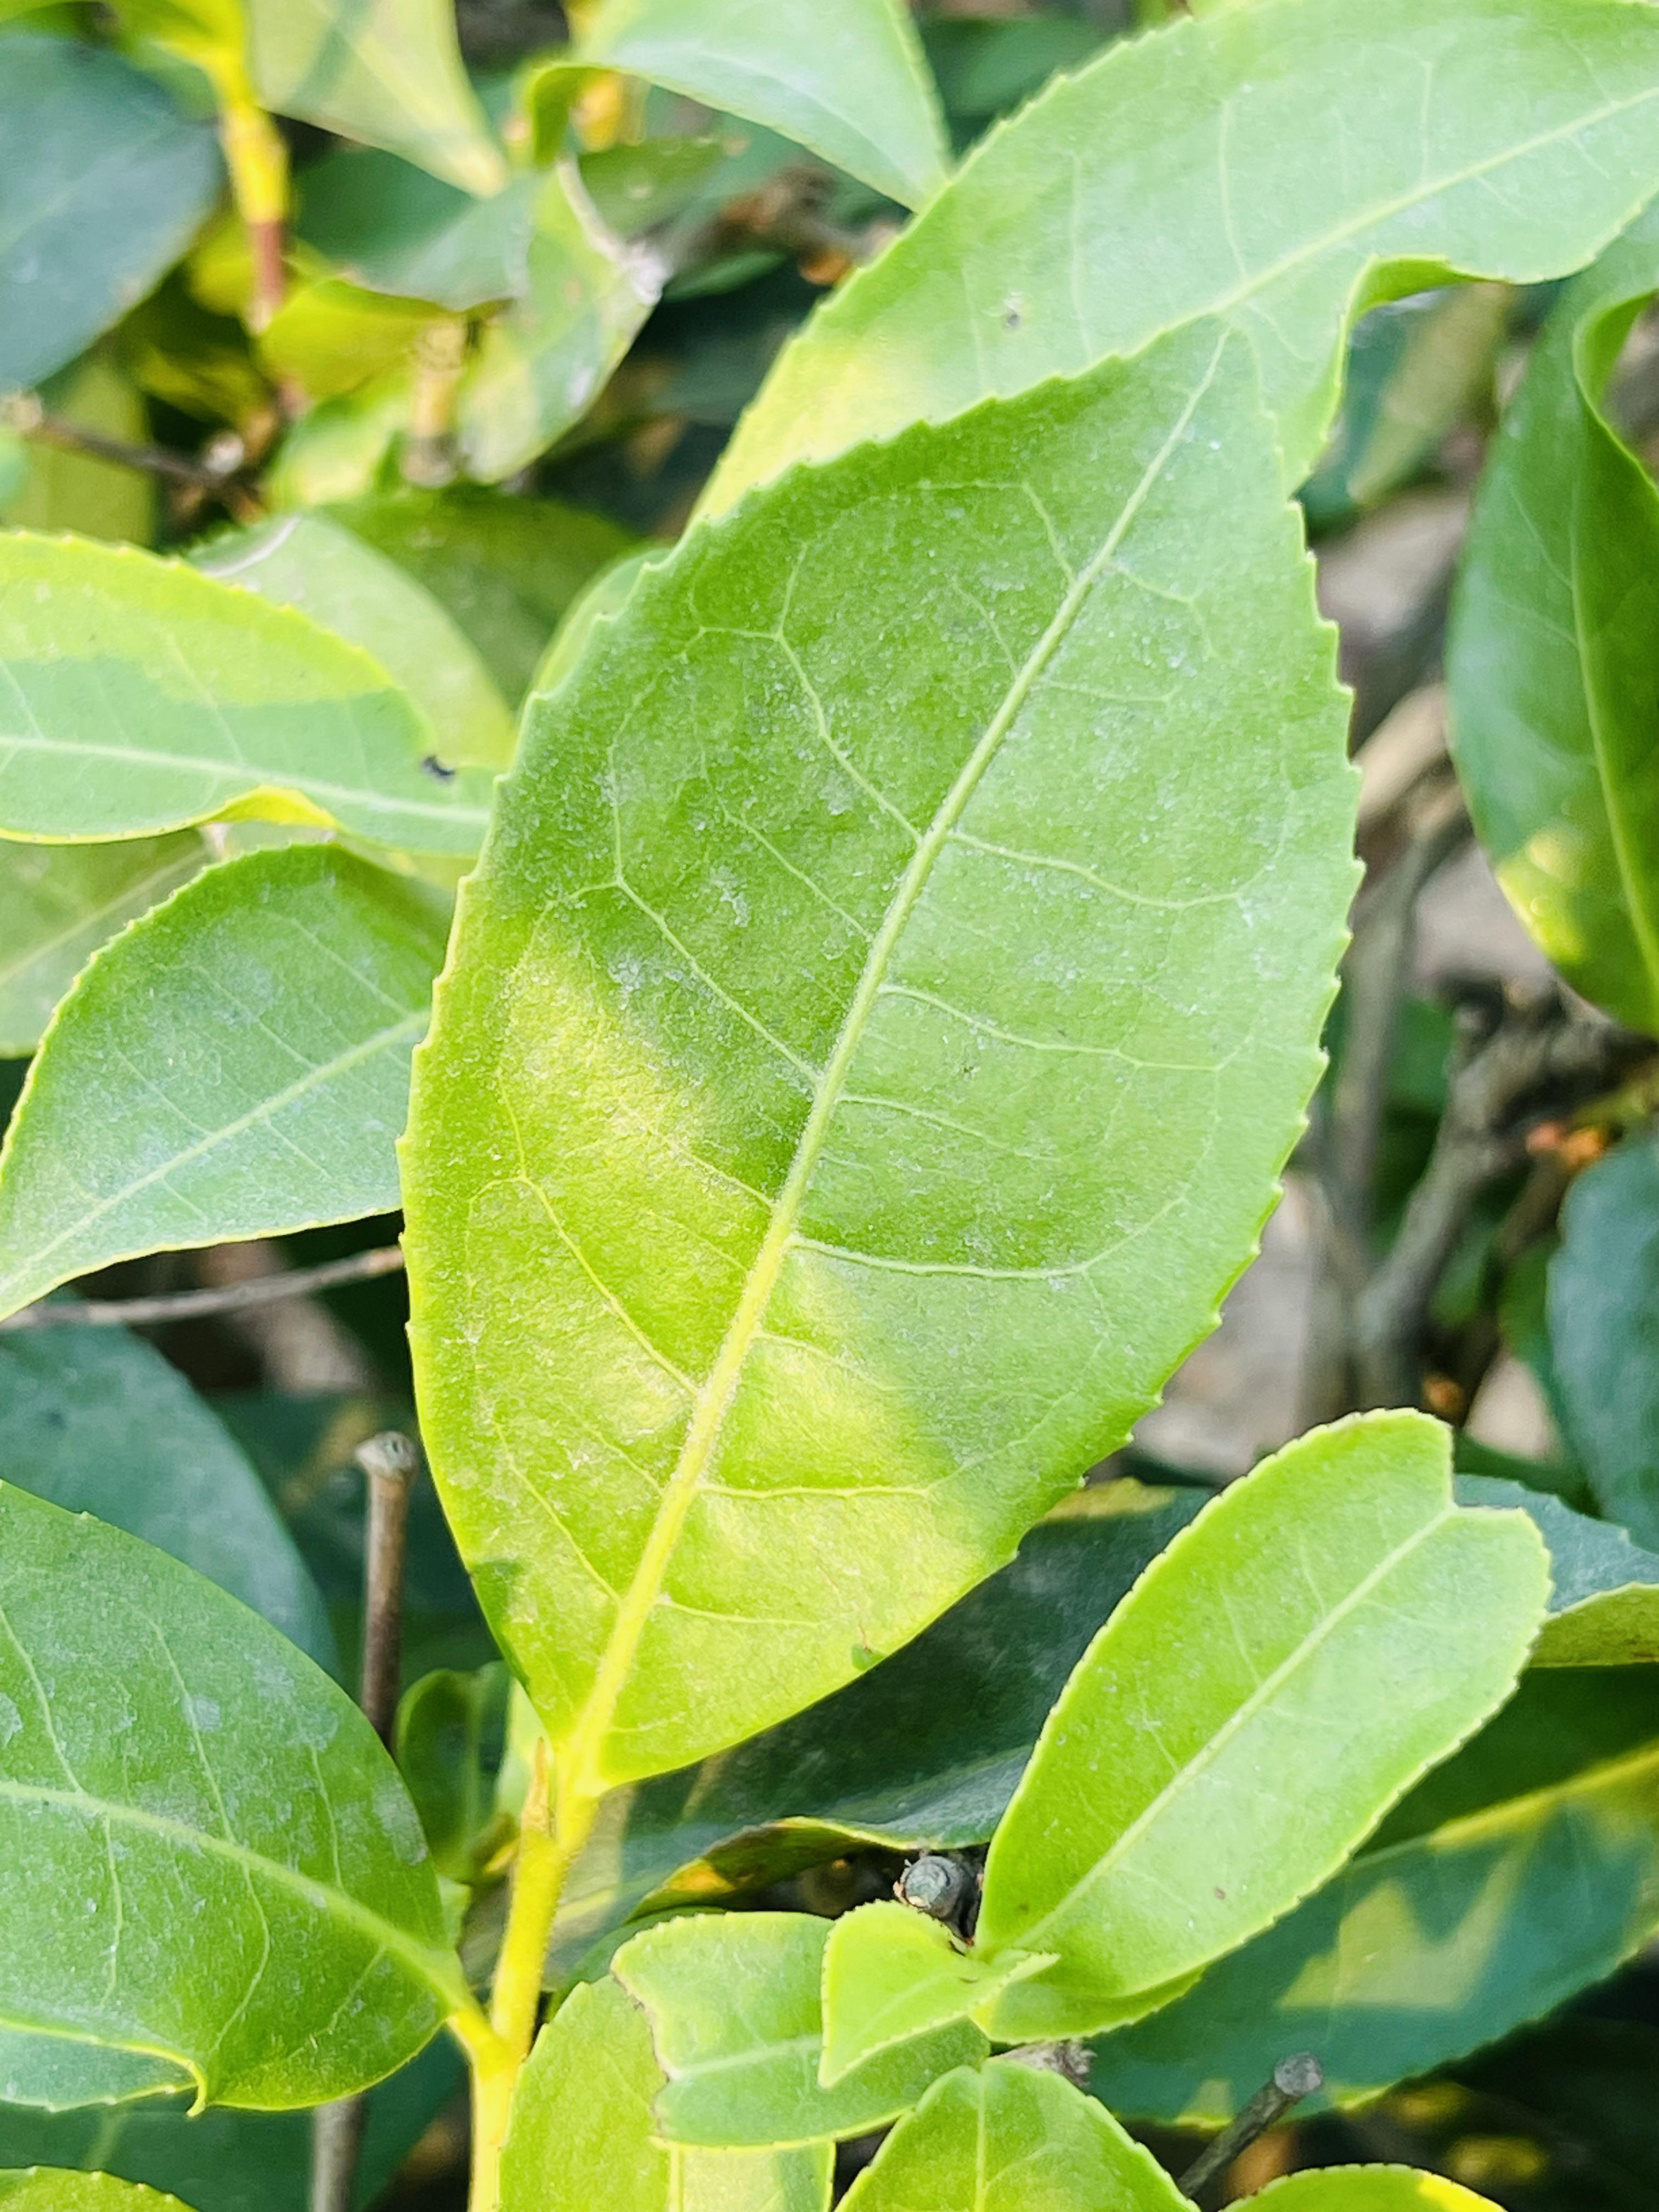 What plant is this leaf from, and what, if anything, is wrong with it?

tea, healthy leaf
